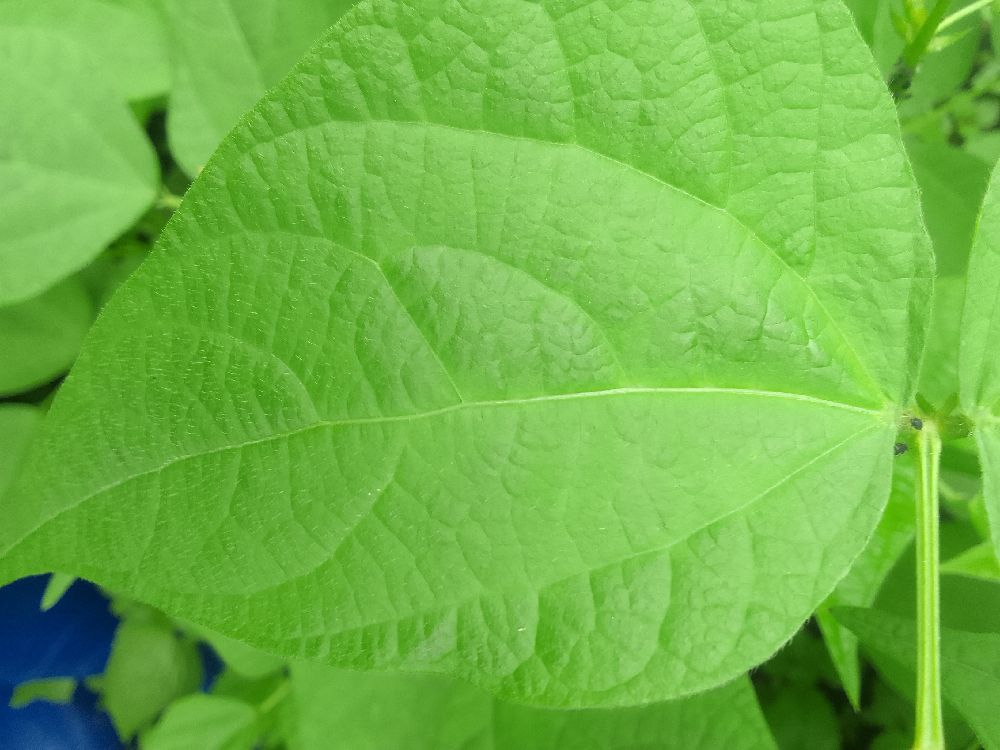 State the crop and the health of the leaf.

common bean, healthy
